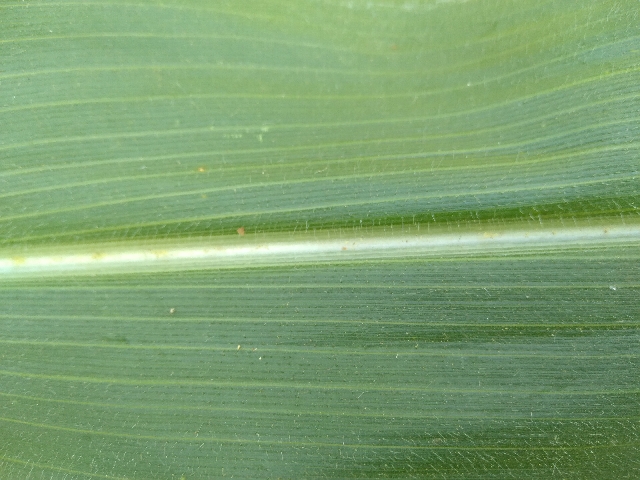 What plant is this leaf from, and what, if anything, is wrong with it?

maize, healthy
